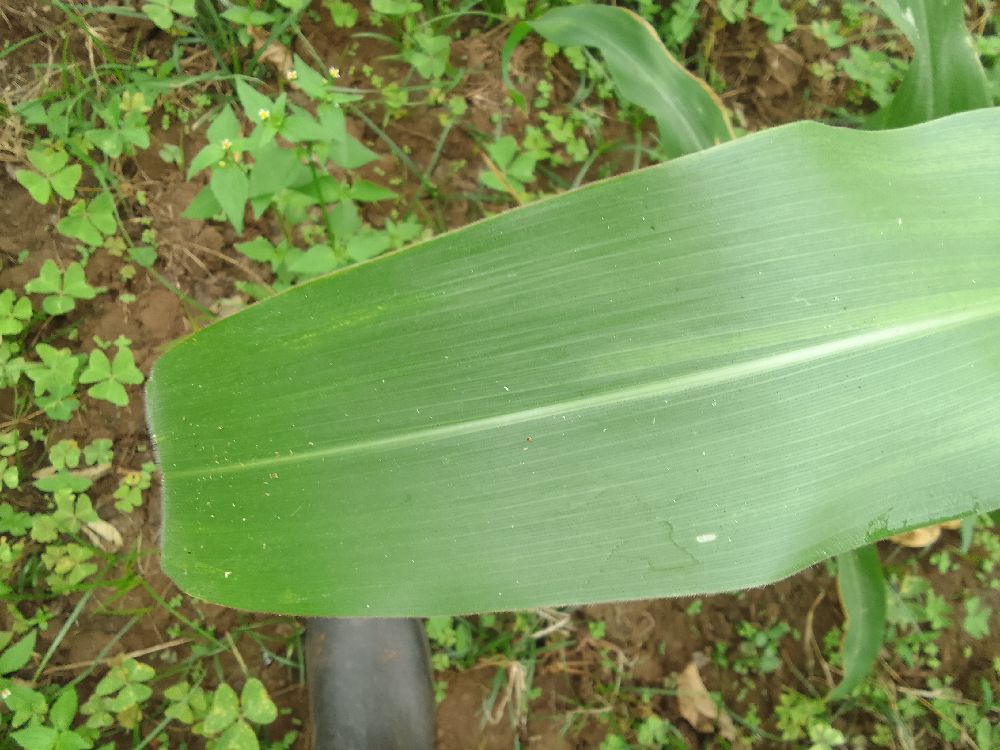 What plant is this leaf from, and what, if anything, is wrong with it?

maize, healthy
